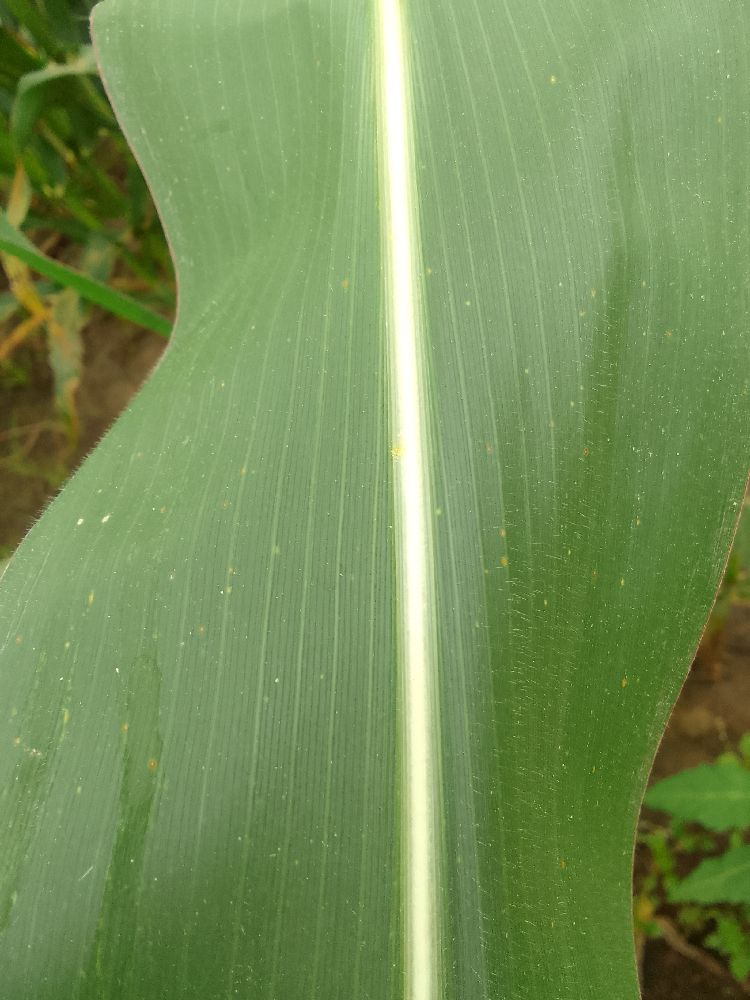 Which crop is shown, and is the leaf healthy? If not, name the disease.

maize, healthy
